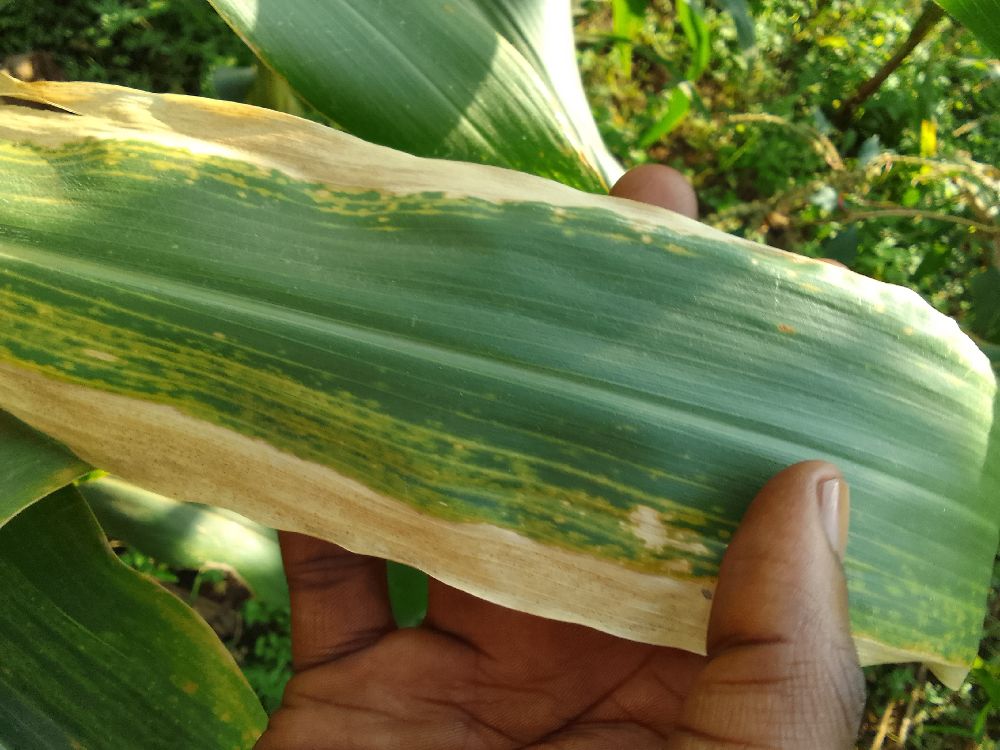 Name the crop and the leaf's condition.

maize, maize lethal necrosis
